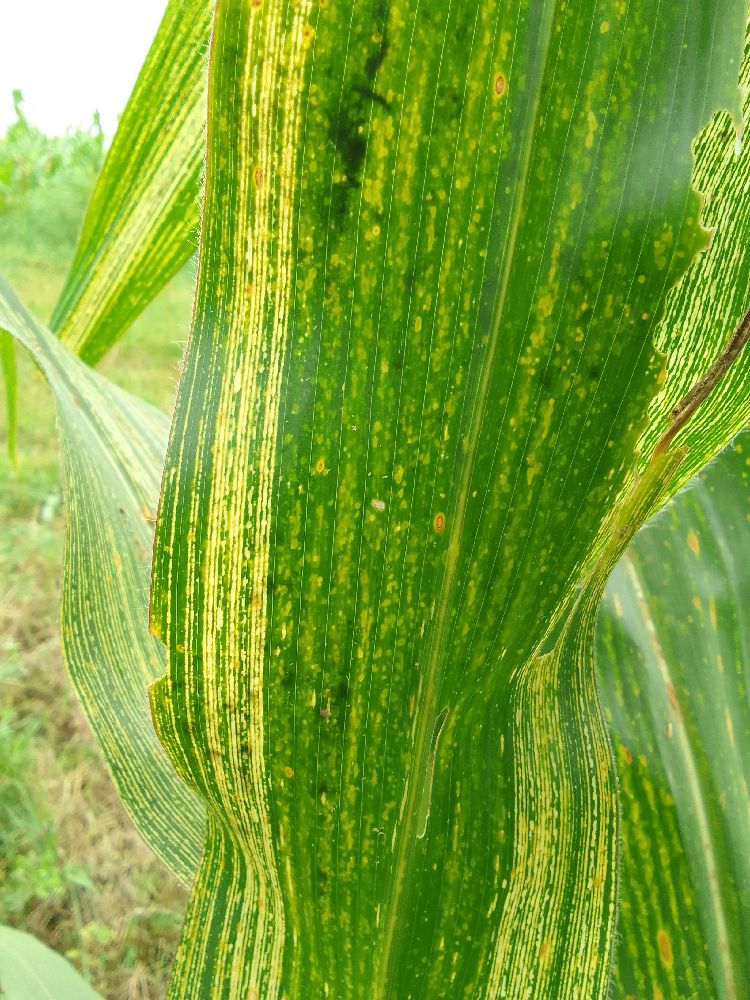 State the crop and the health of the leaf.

maize, maize streak virus
